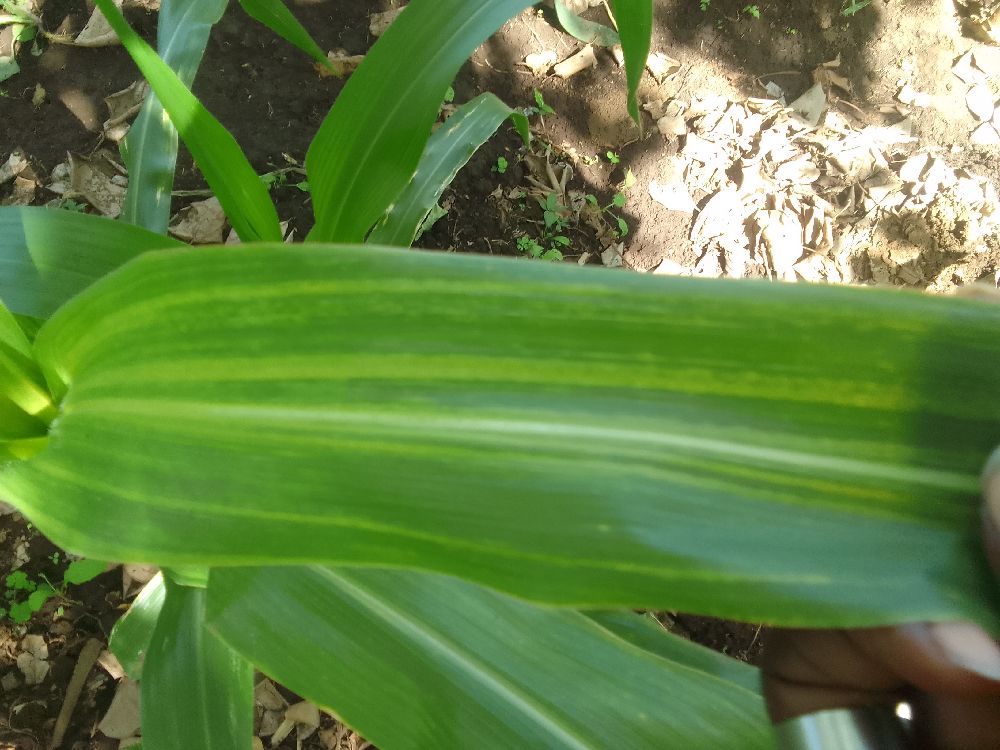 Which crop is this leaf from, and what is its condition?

maize, maize lethal necrosis
